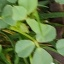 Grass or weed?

unstructured weed
